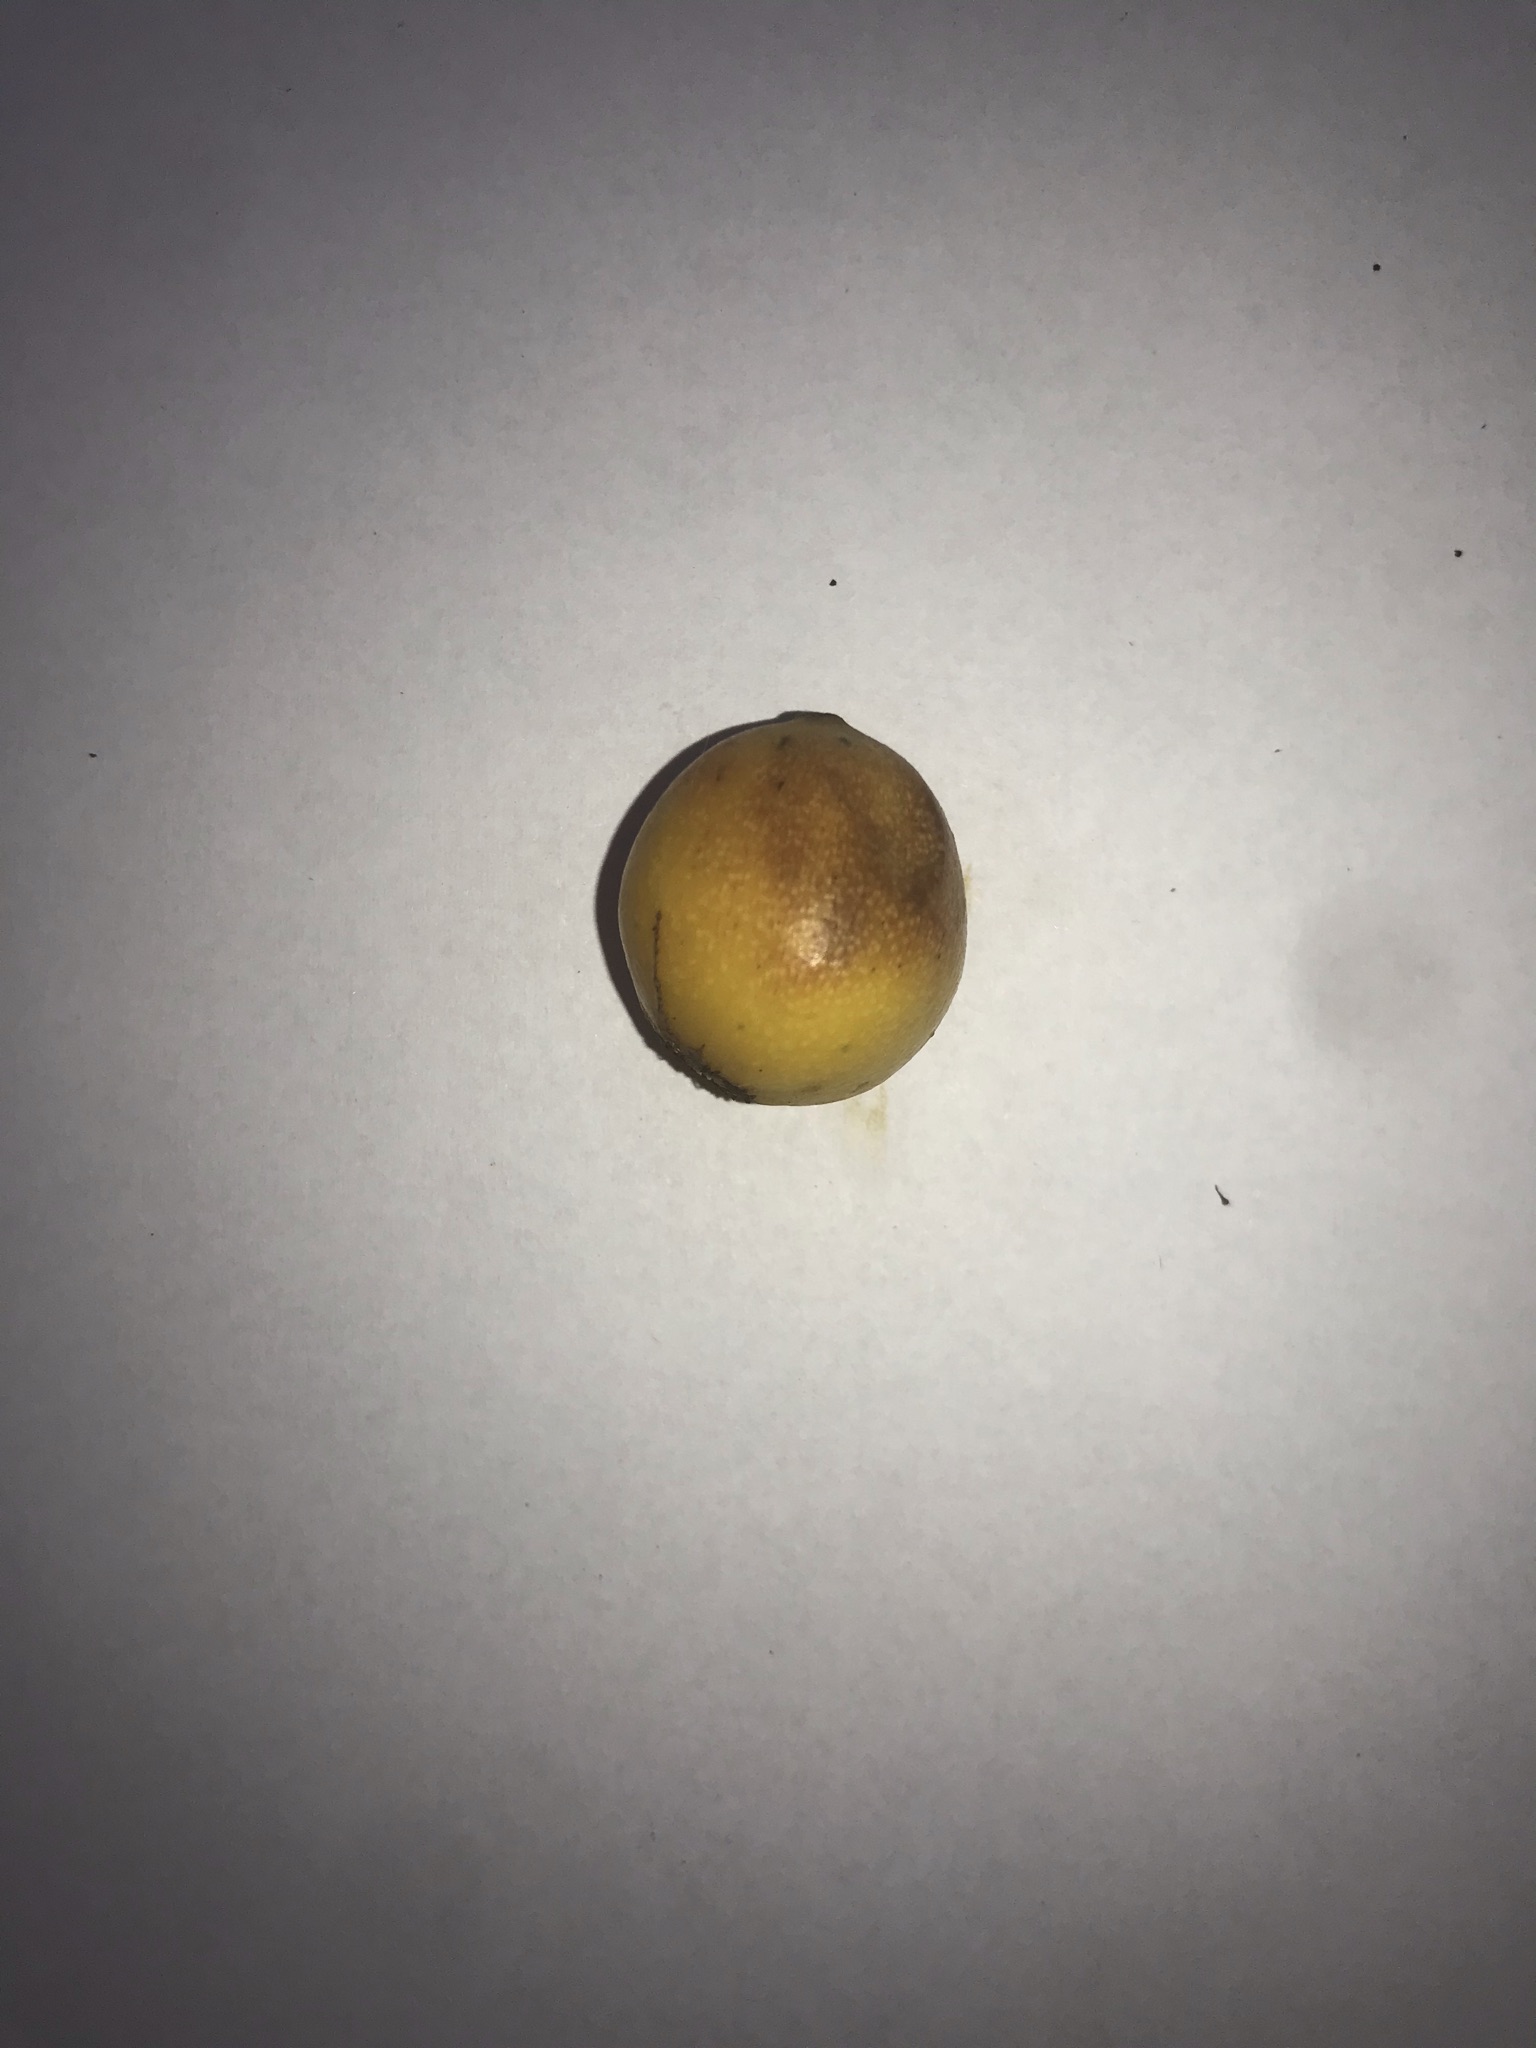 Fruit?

abiu
